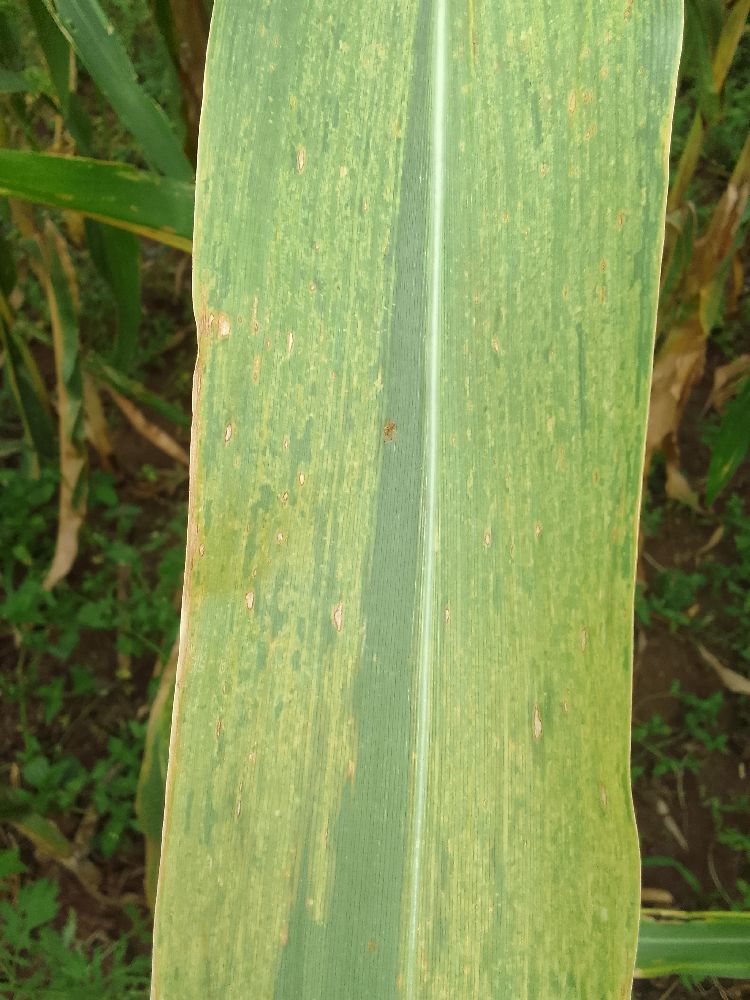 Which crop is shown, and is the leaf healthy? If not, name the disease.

maize, maize lethal necrosis
